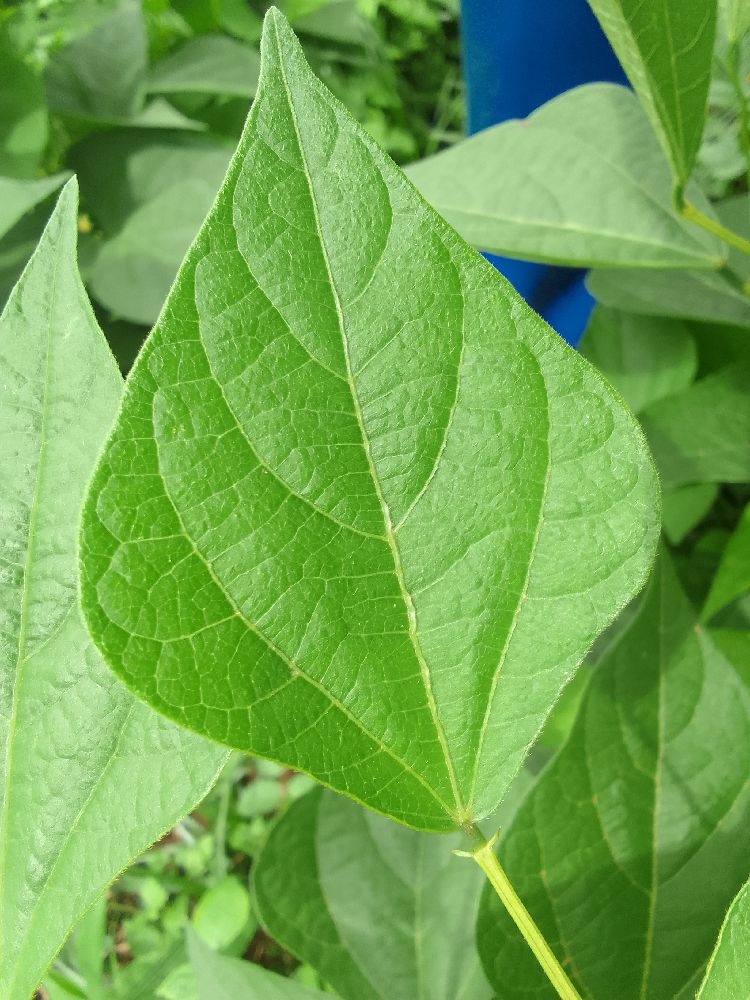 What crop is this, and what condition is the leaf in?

common bean, healthy
